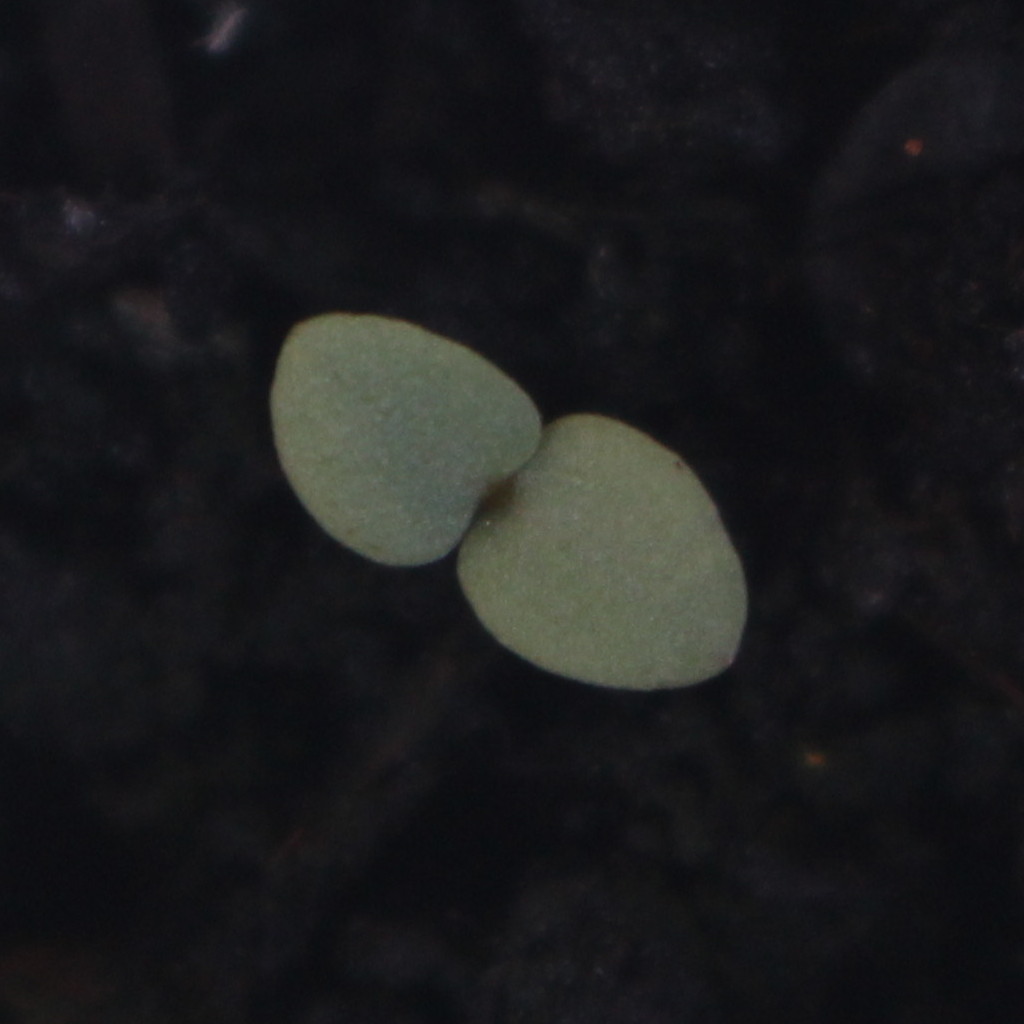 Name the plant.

Veronica persica
